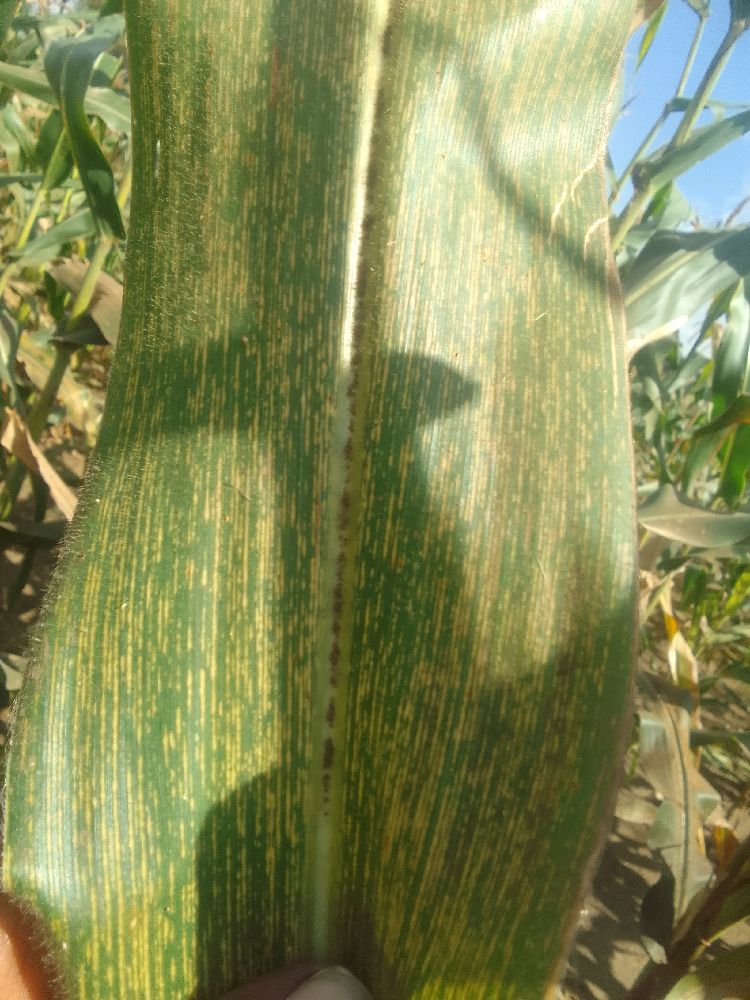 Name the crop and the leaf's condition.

maize, maize streak virus
